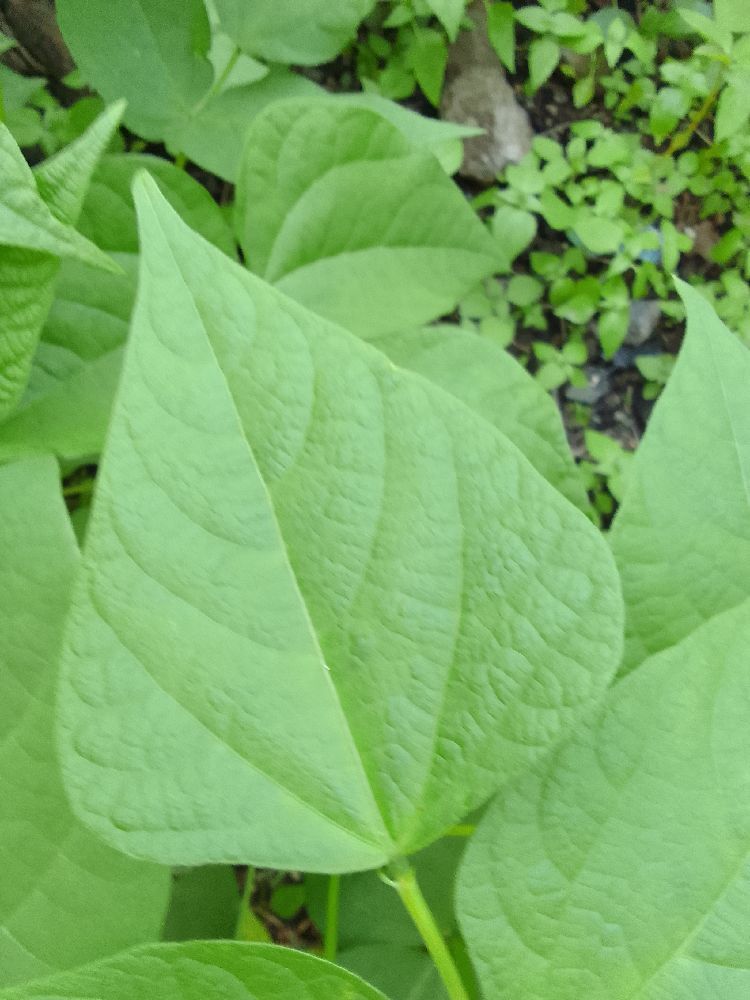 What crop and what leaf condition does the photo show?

common bean, healthy
